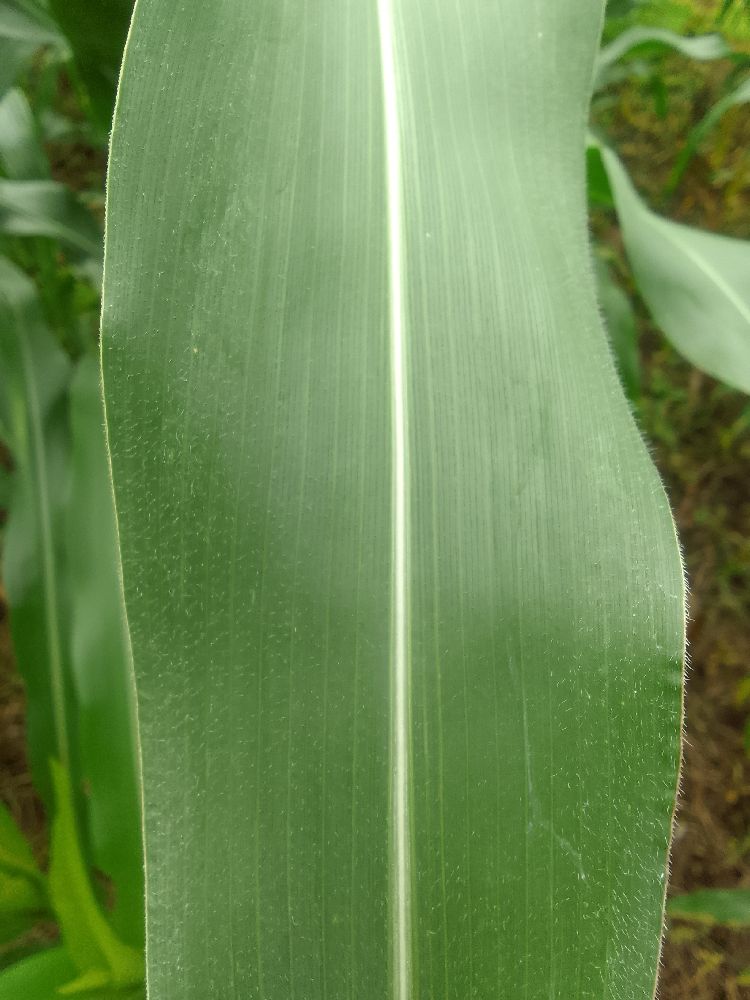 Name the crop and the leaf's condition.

maize, healthy
